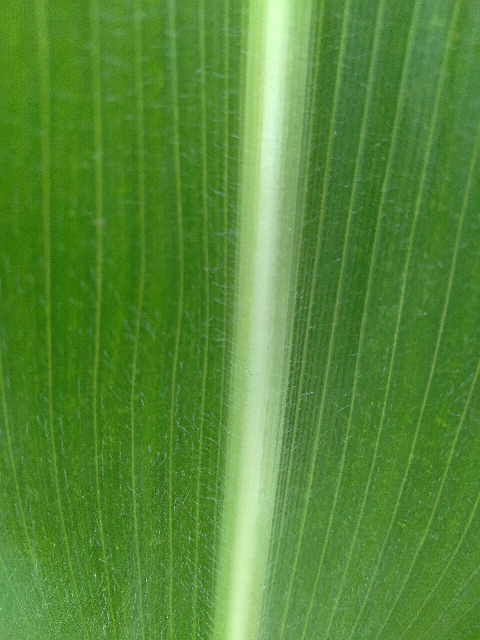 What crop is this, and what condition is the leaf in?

maize, healthy
